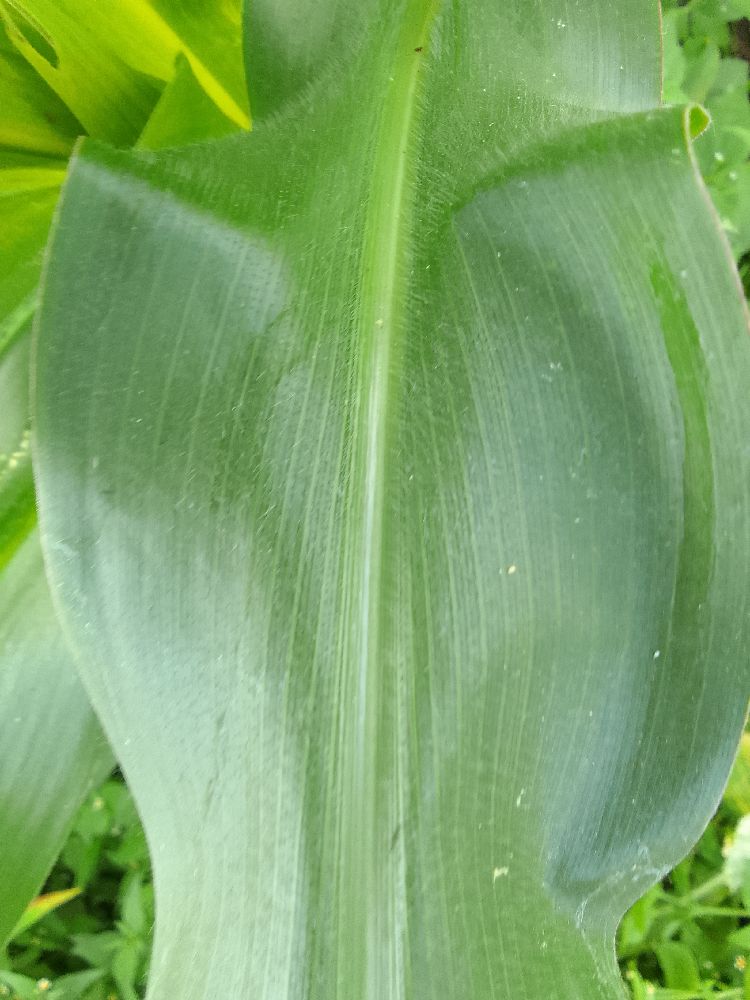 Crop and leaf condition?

maize, healthy
